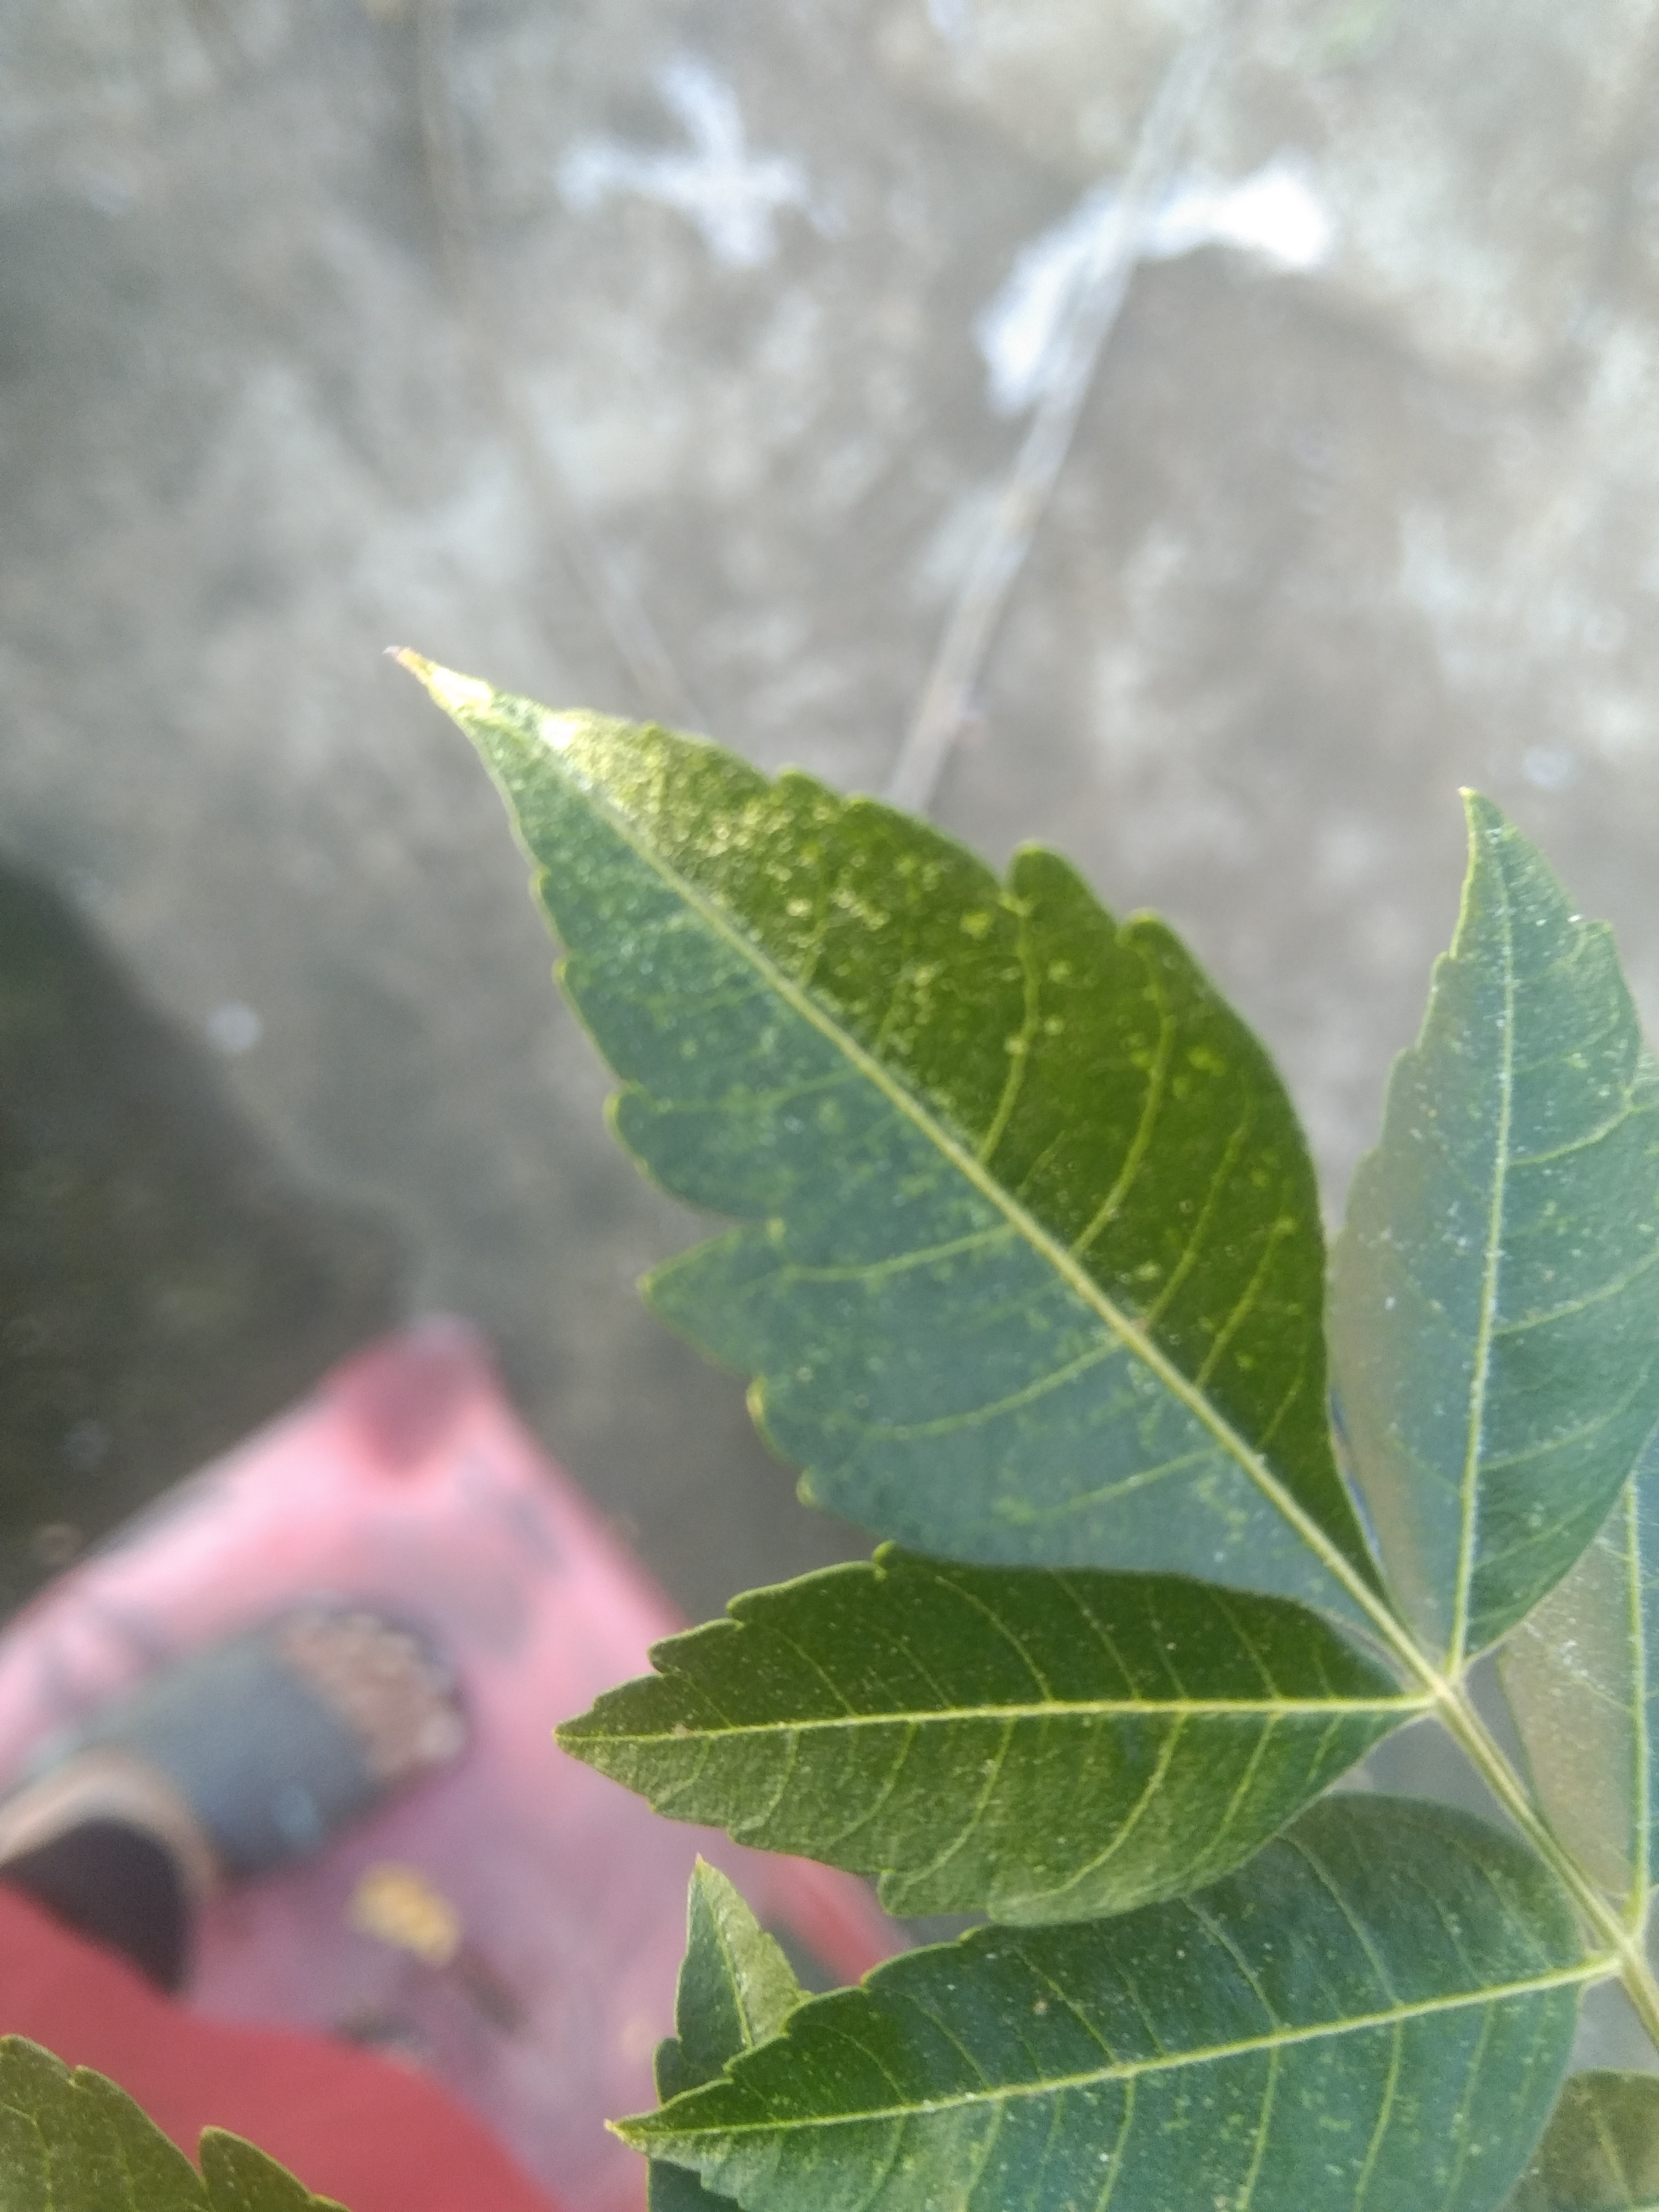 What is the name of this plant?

neem
